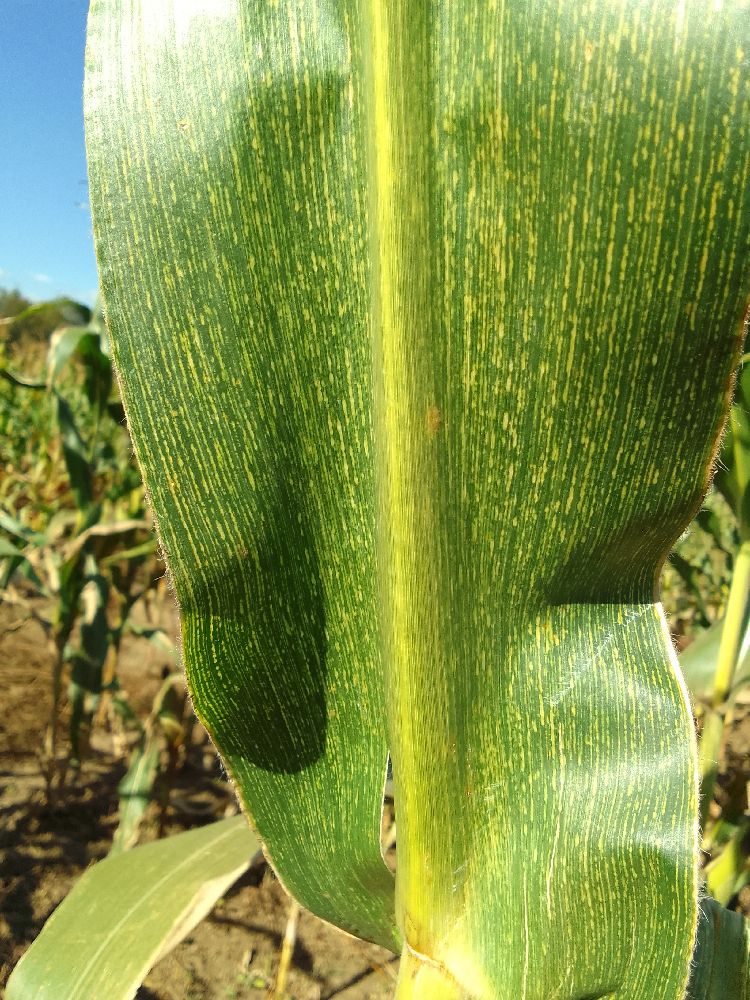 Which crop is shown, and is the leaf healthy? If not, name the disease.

maize, maize streak virus
